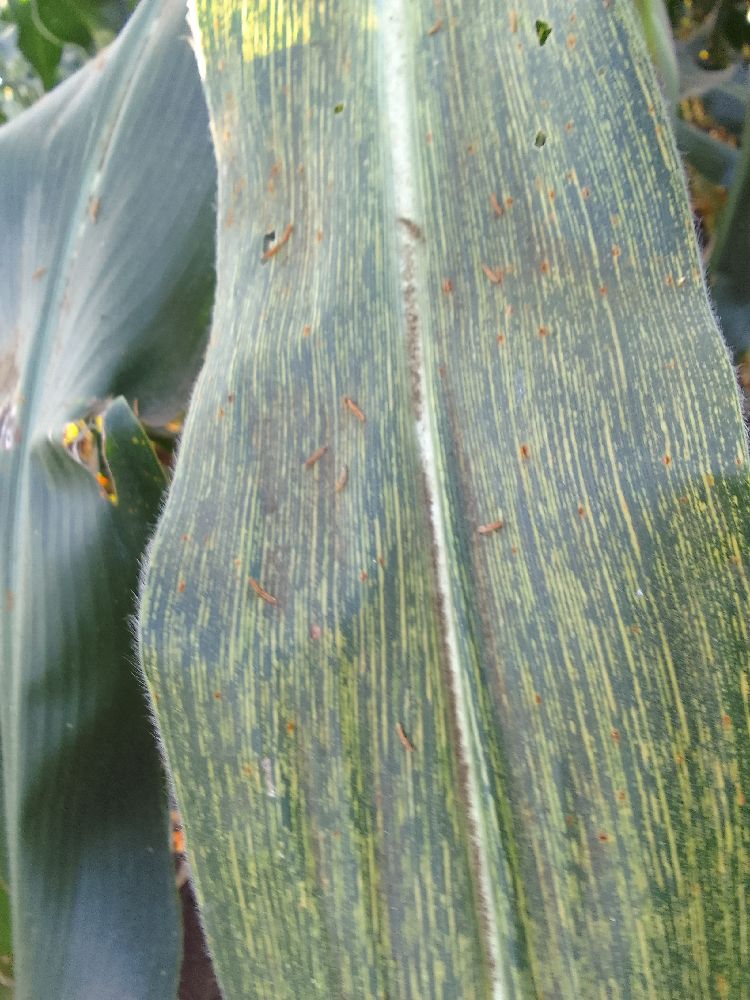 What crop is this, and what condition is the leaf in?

maize, maize streak virus
